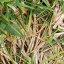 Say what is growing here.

grass
